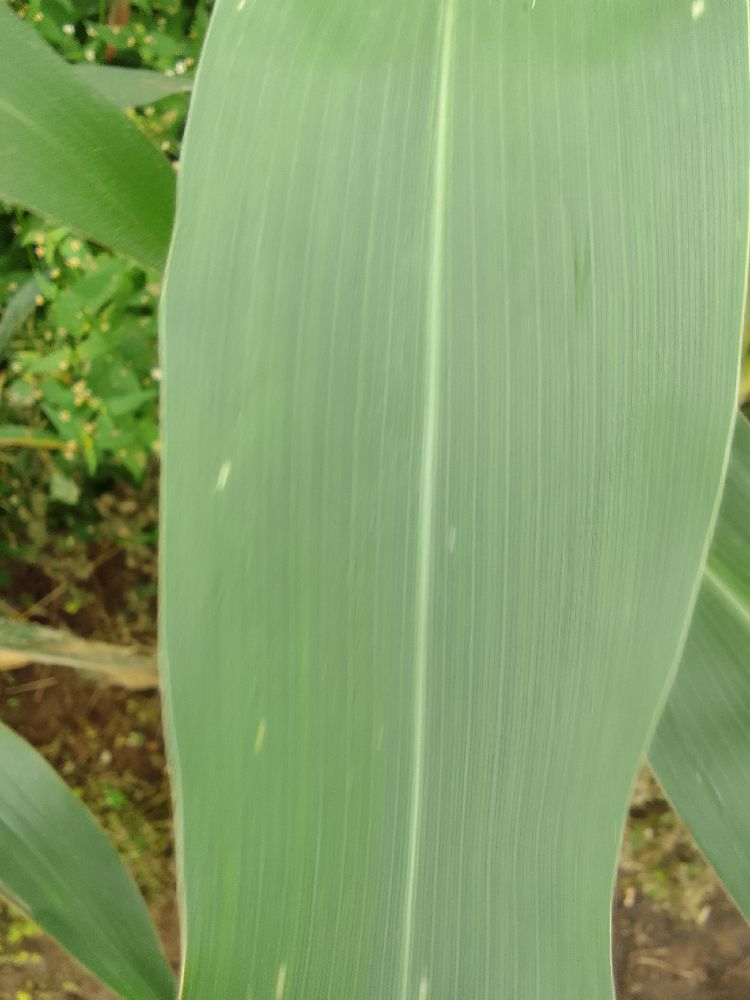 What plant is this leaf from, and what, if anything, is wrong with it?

maize, healthy
